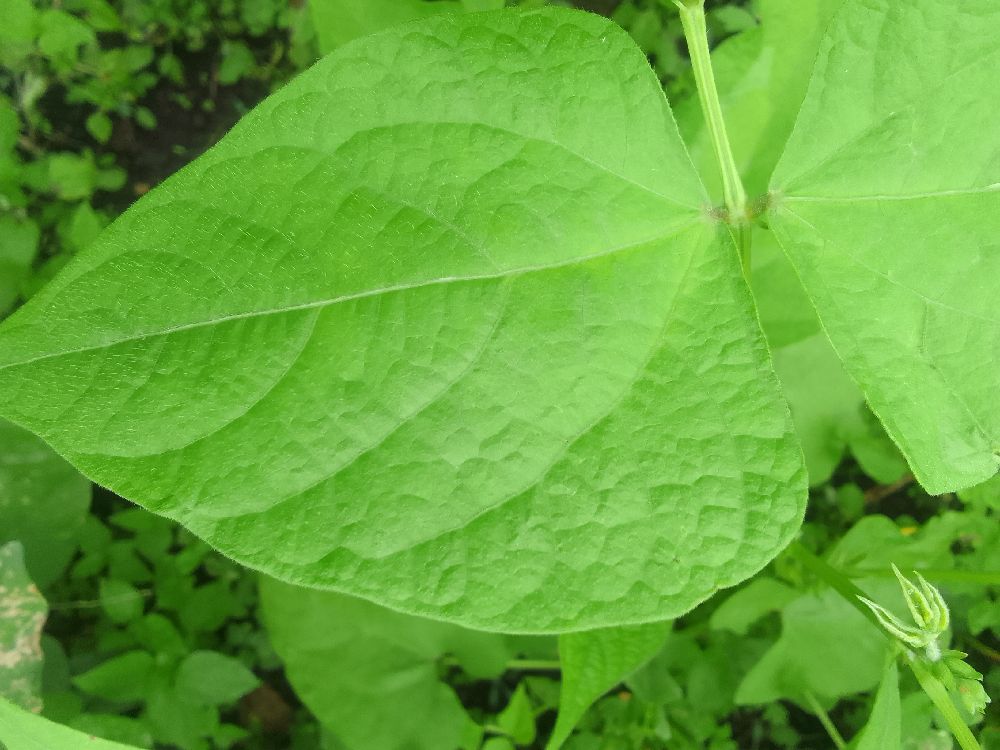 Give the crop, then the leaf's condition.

common bean, healthy
